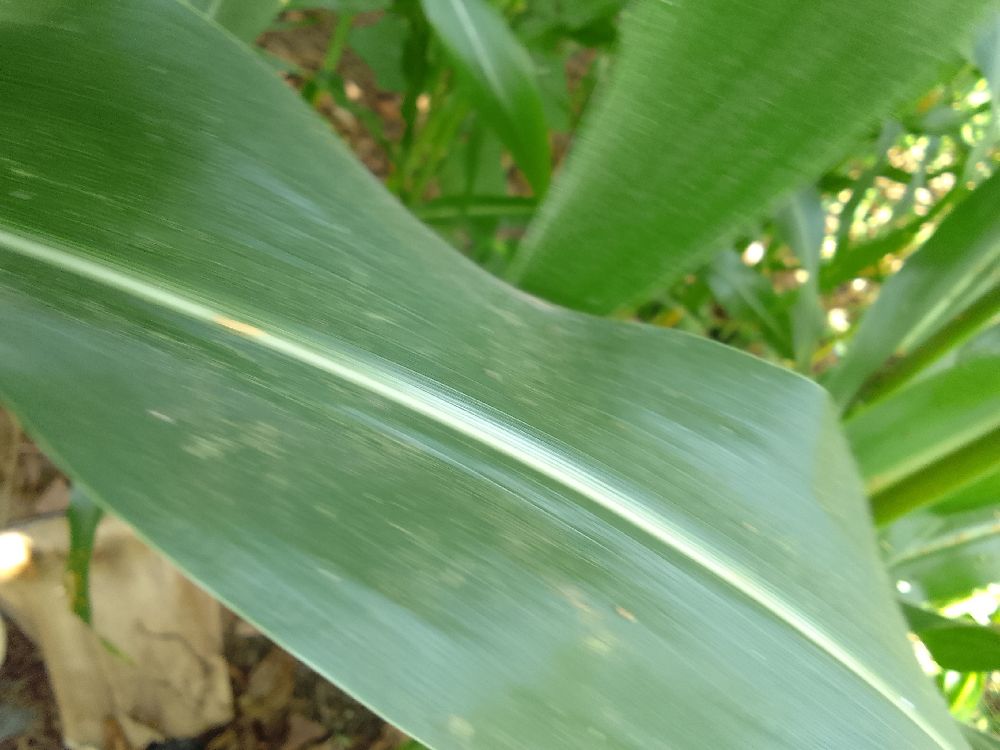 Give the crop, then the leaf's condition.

maize, healthy
